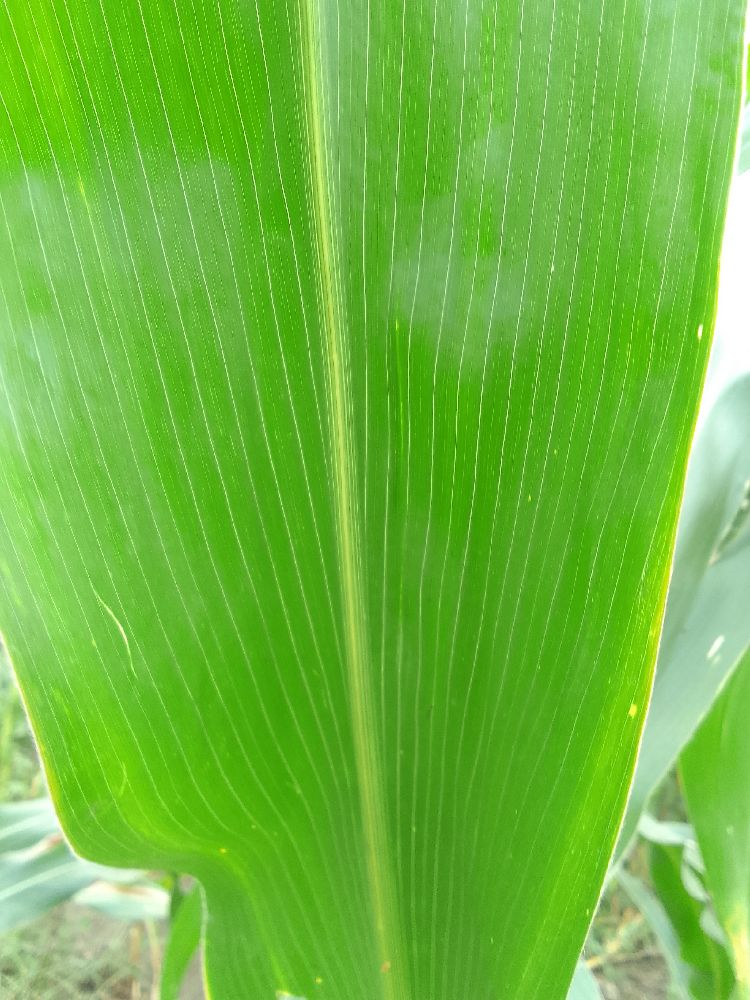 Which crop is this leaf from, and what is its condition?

maize, healthy
